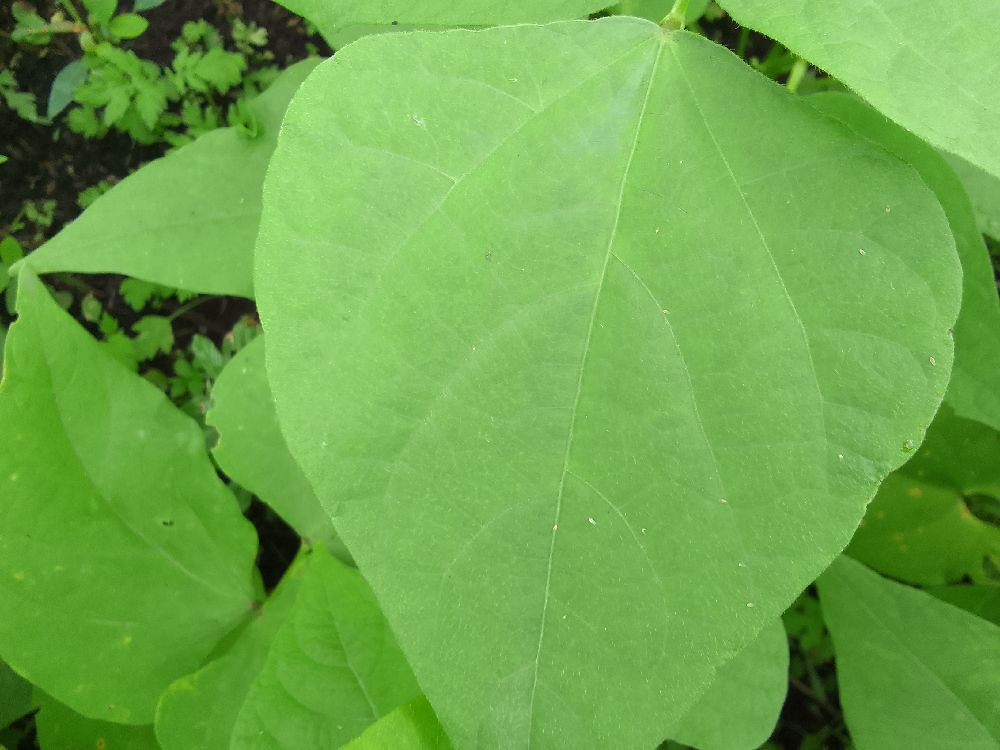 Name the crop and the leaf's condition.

common bean, healthy
